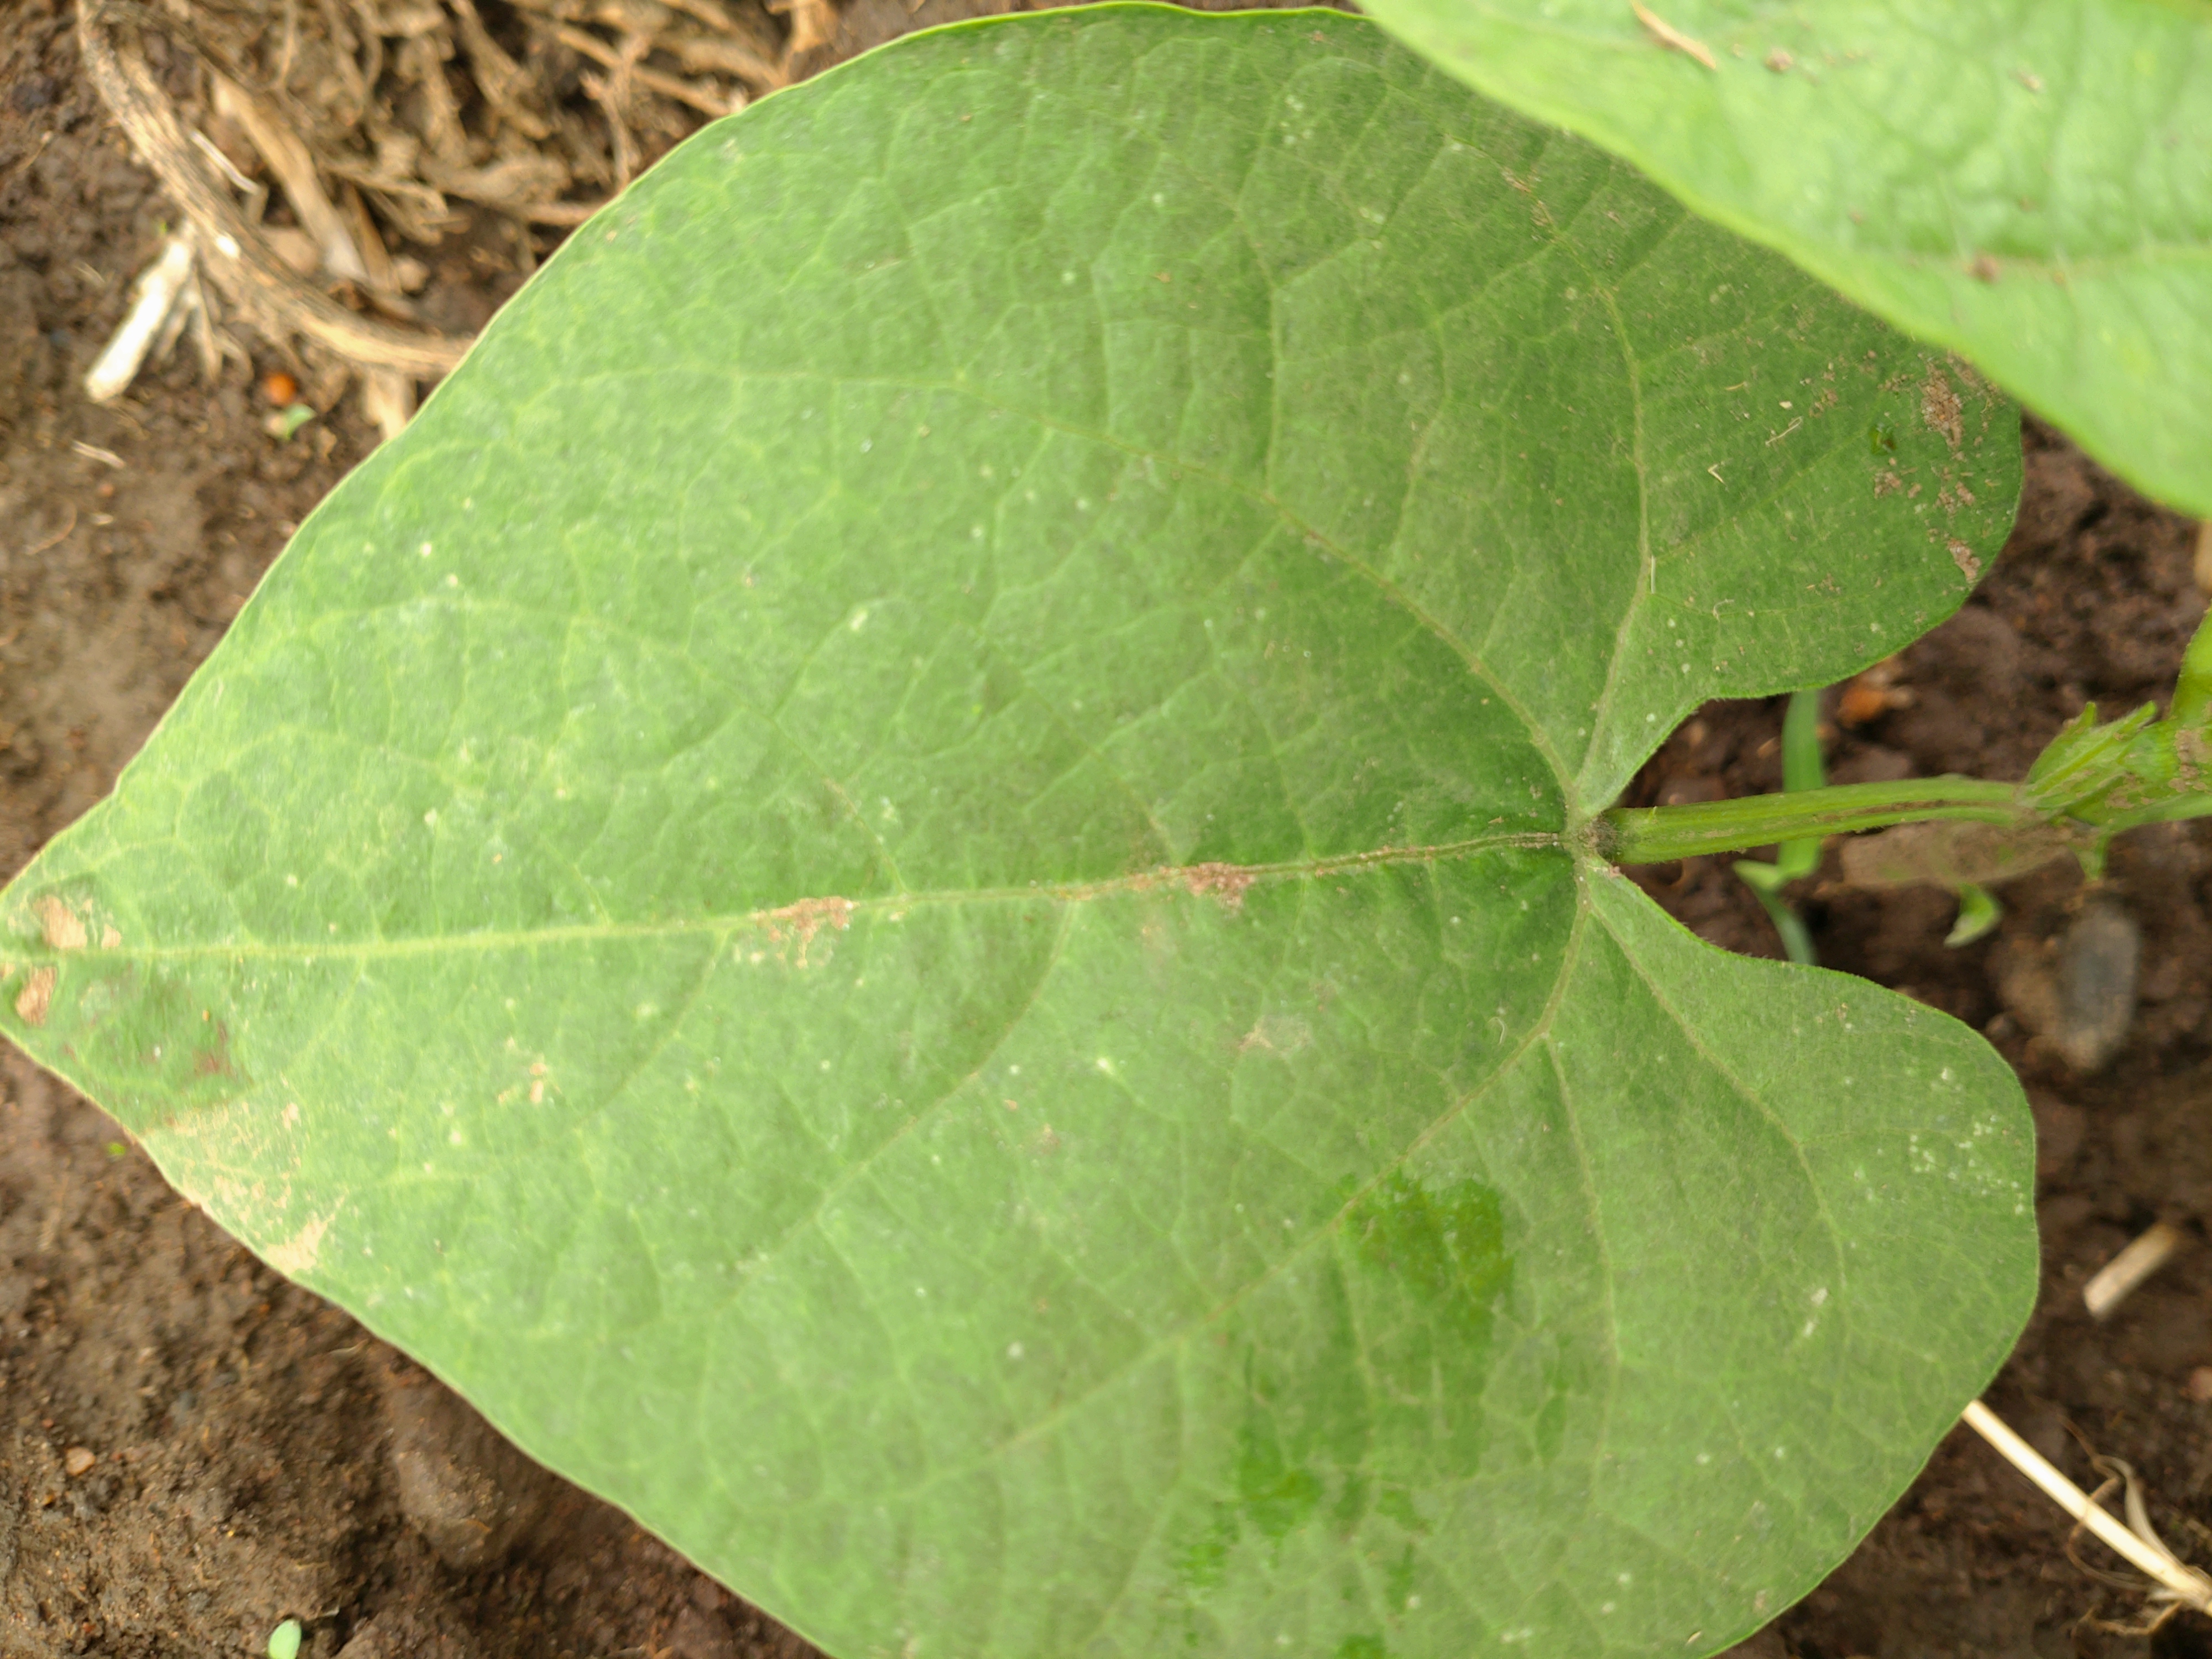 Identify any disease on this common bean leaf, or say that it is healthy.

healthy
